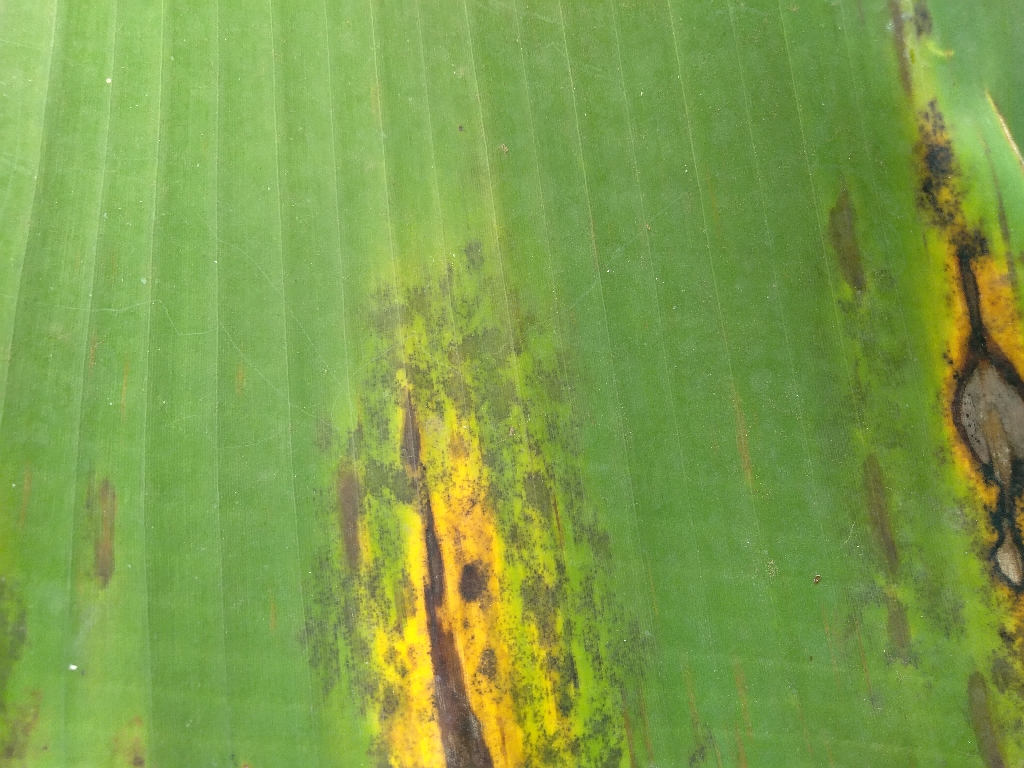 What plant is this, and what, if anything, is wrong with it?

banana, black sigatoka
